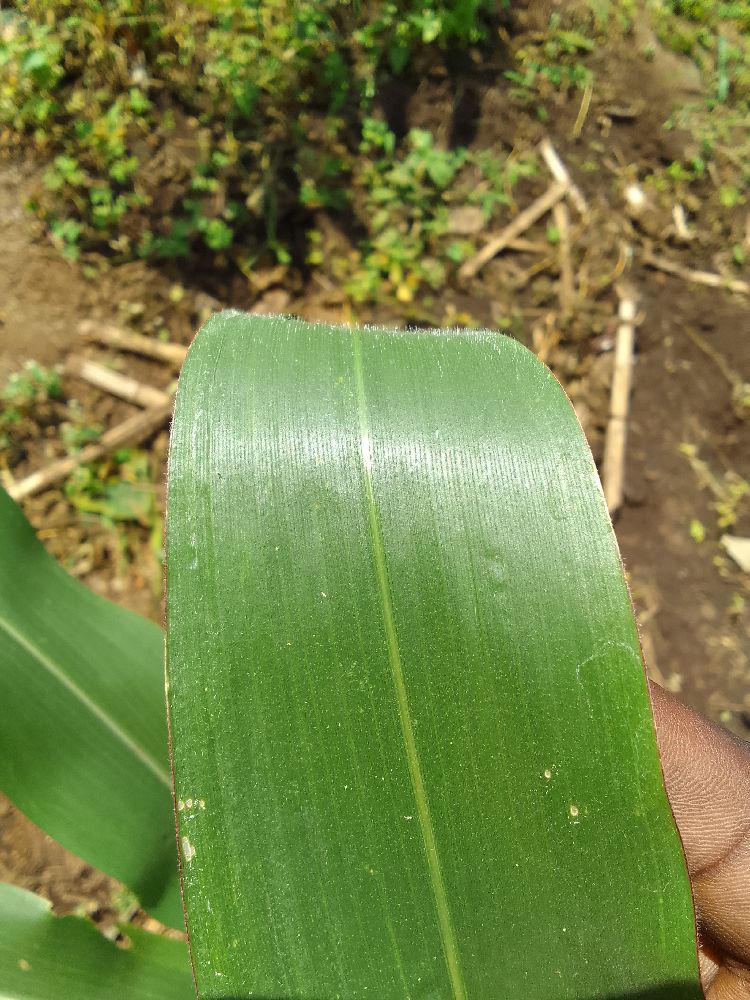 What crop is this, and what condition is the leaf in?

maize, healthy
